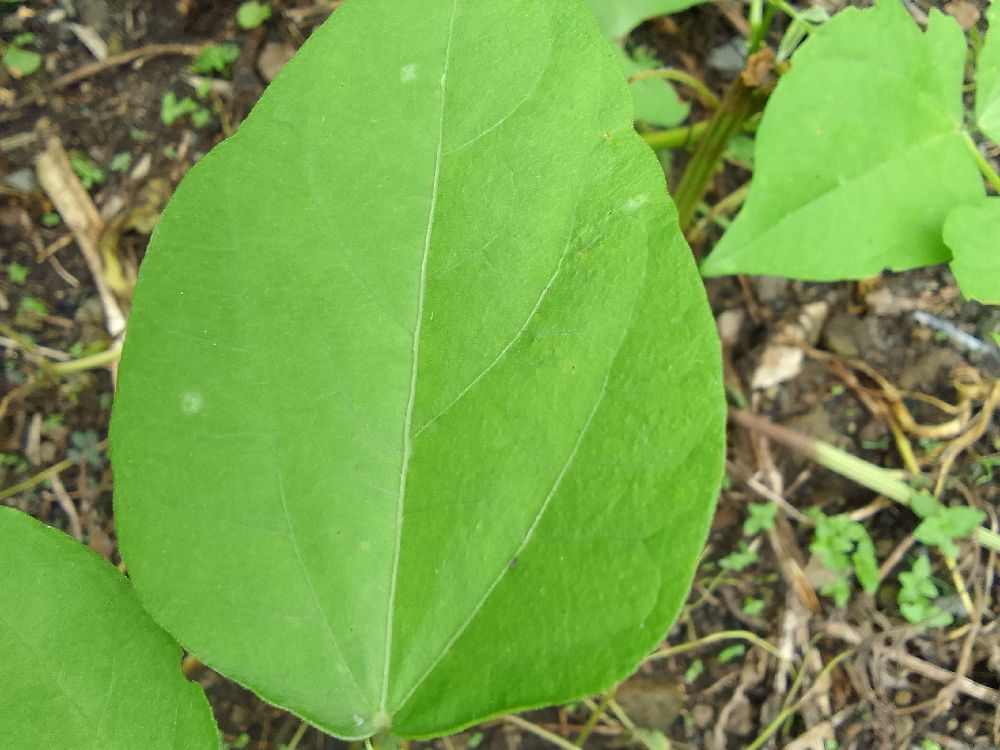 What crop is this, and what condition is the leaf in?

common bean, healthy
